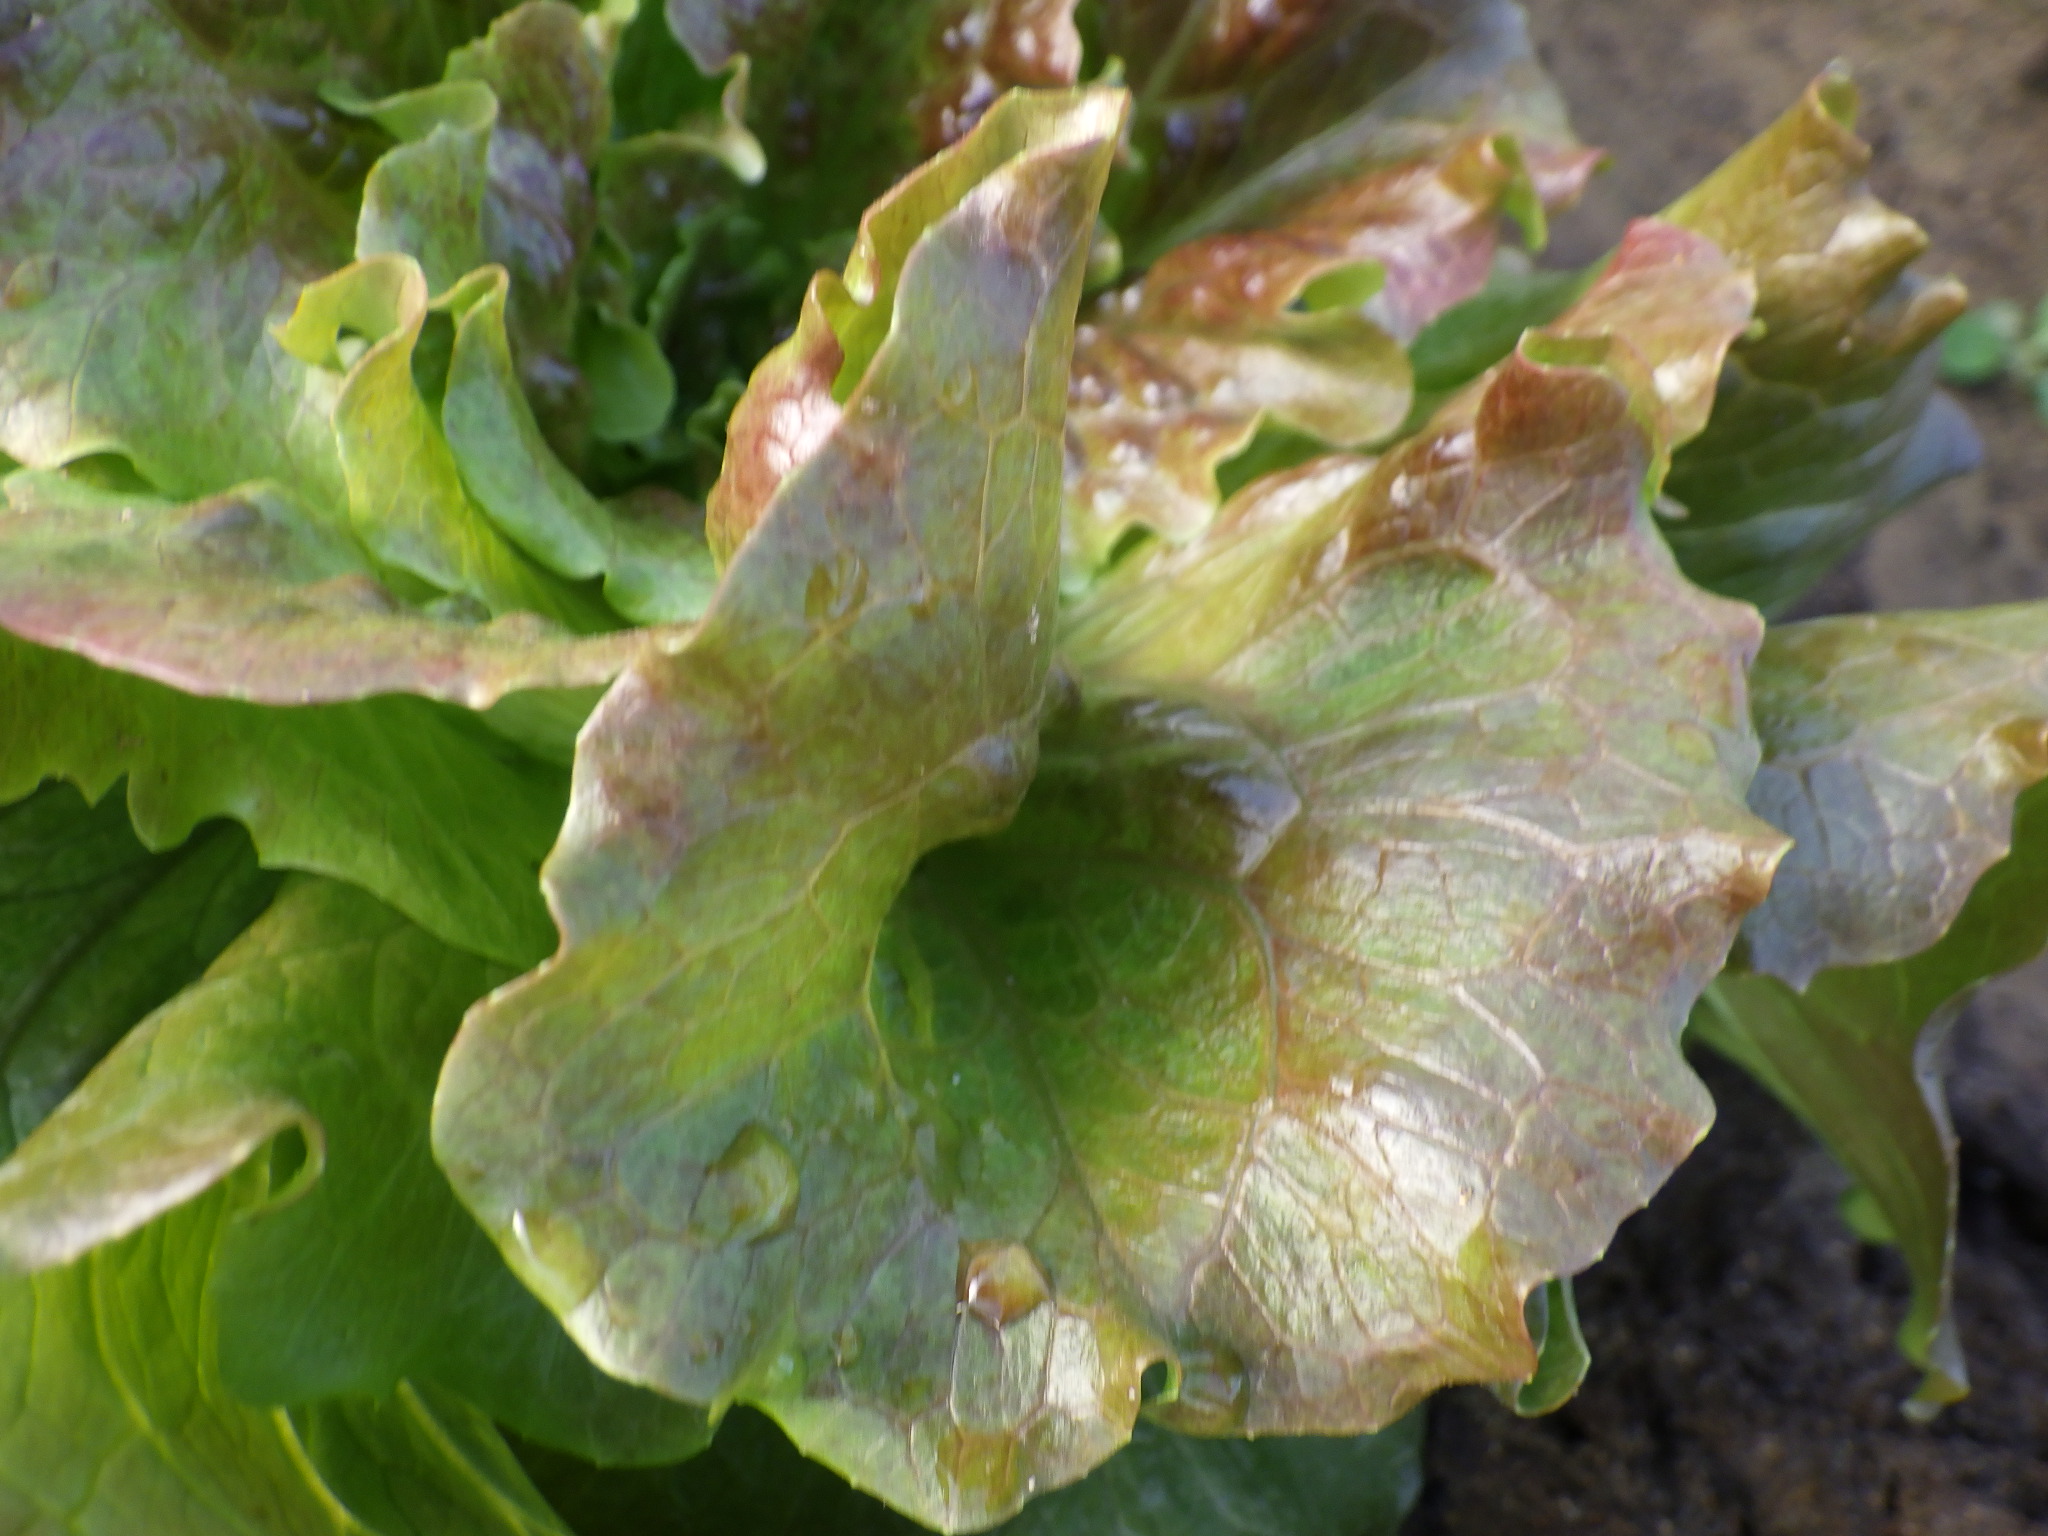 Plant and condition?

lettuce, healthy
